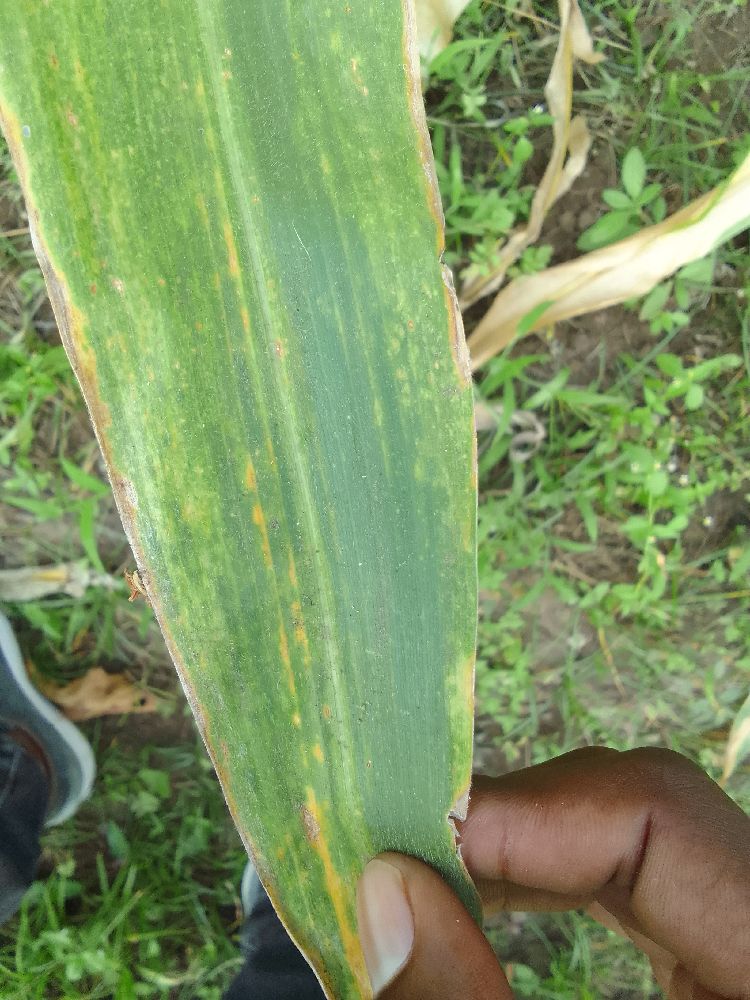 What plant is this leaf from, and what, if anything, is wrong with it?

maize, maize lethal necrosis
